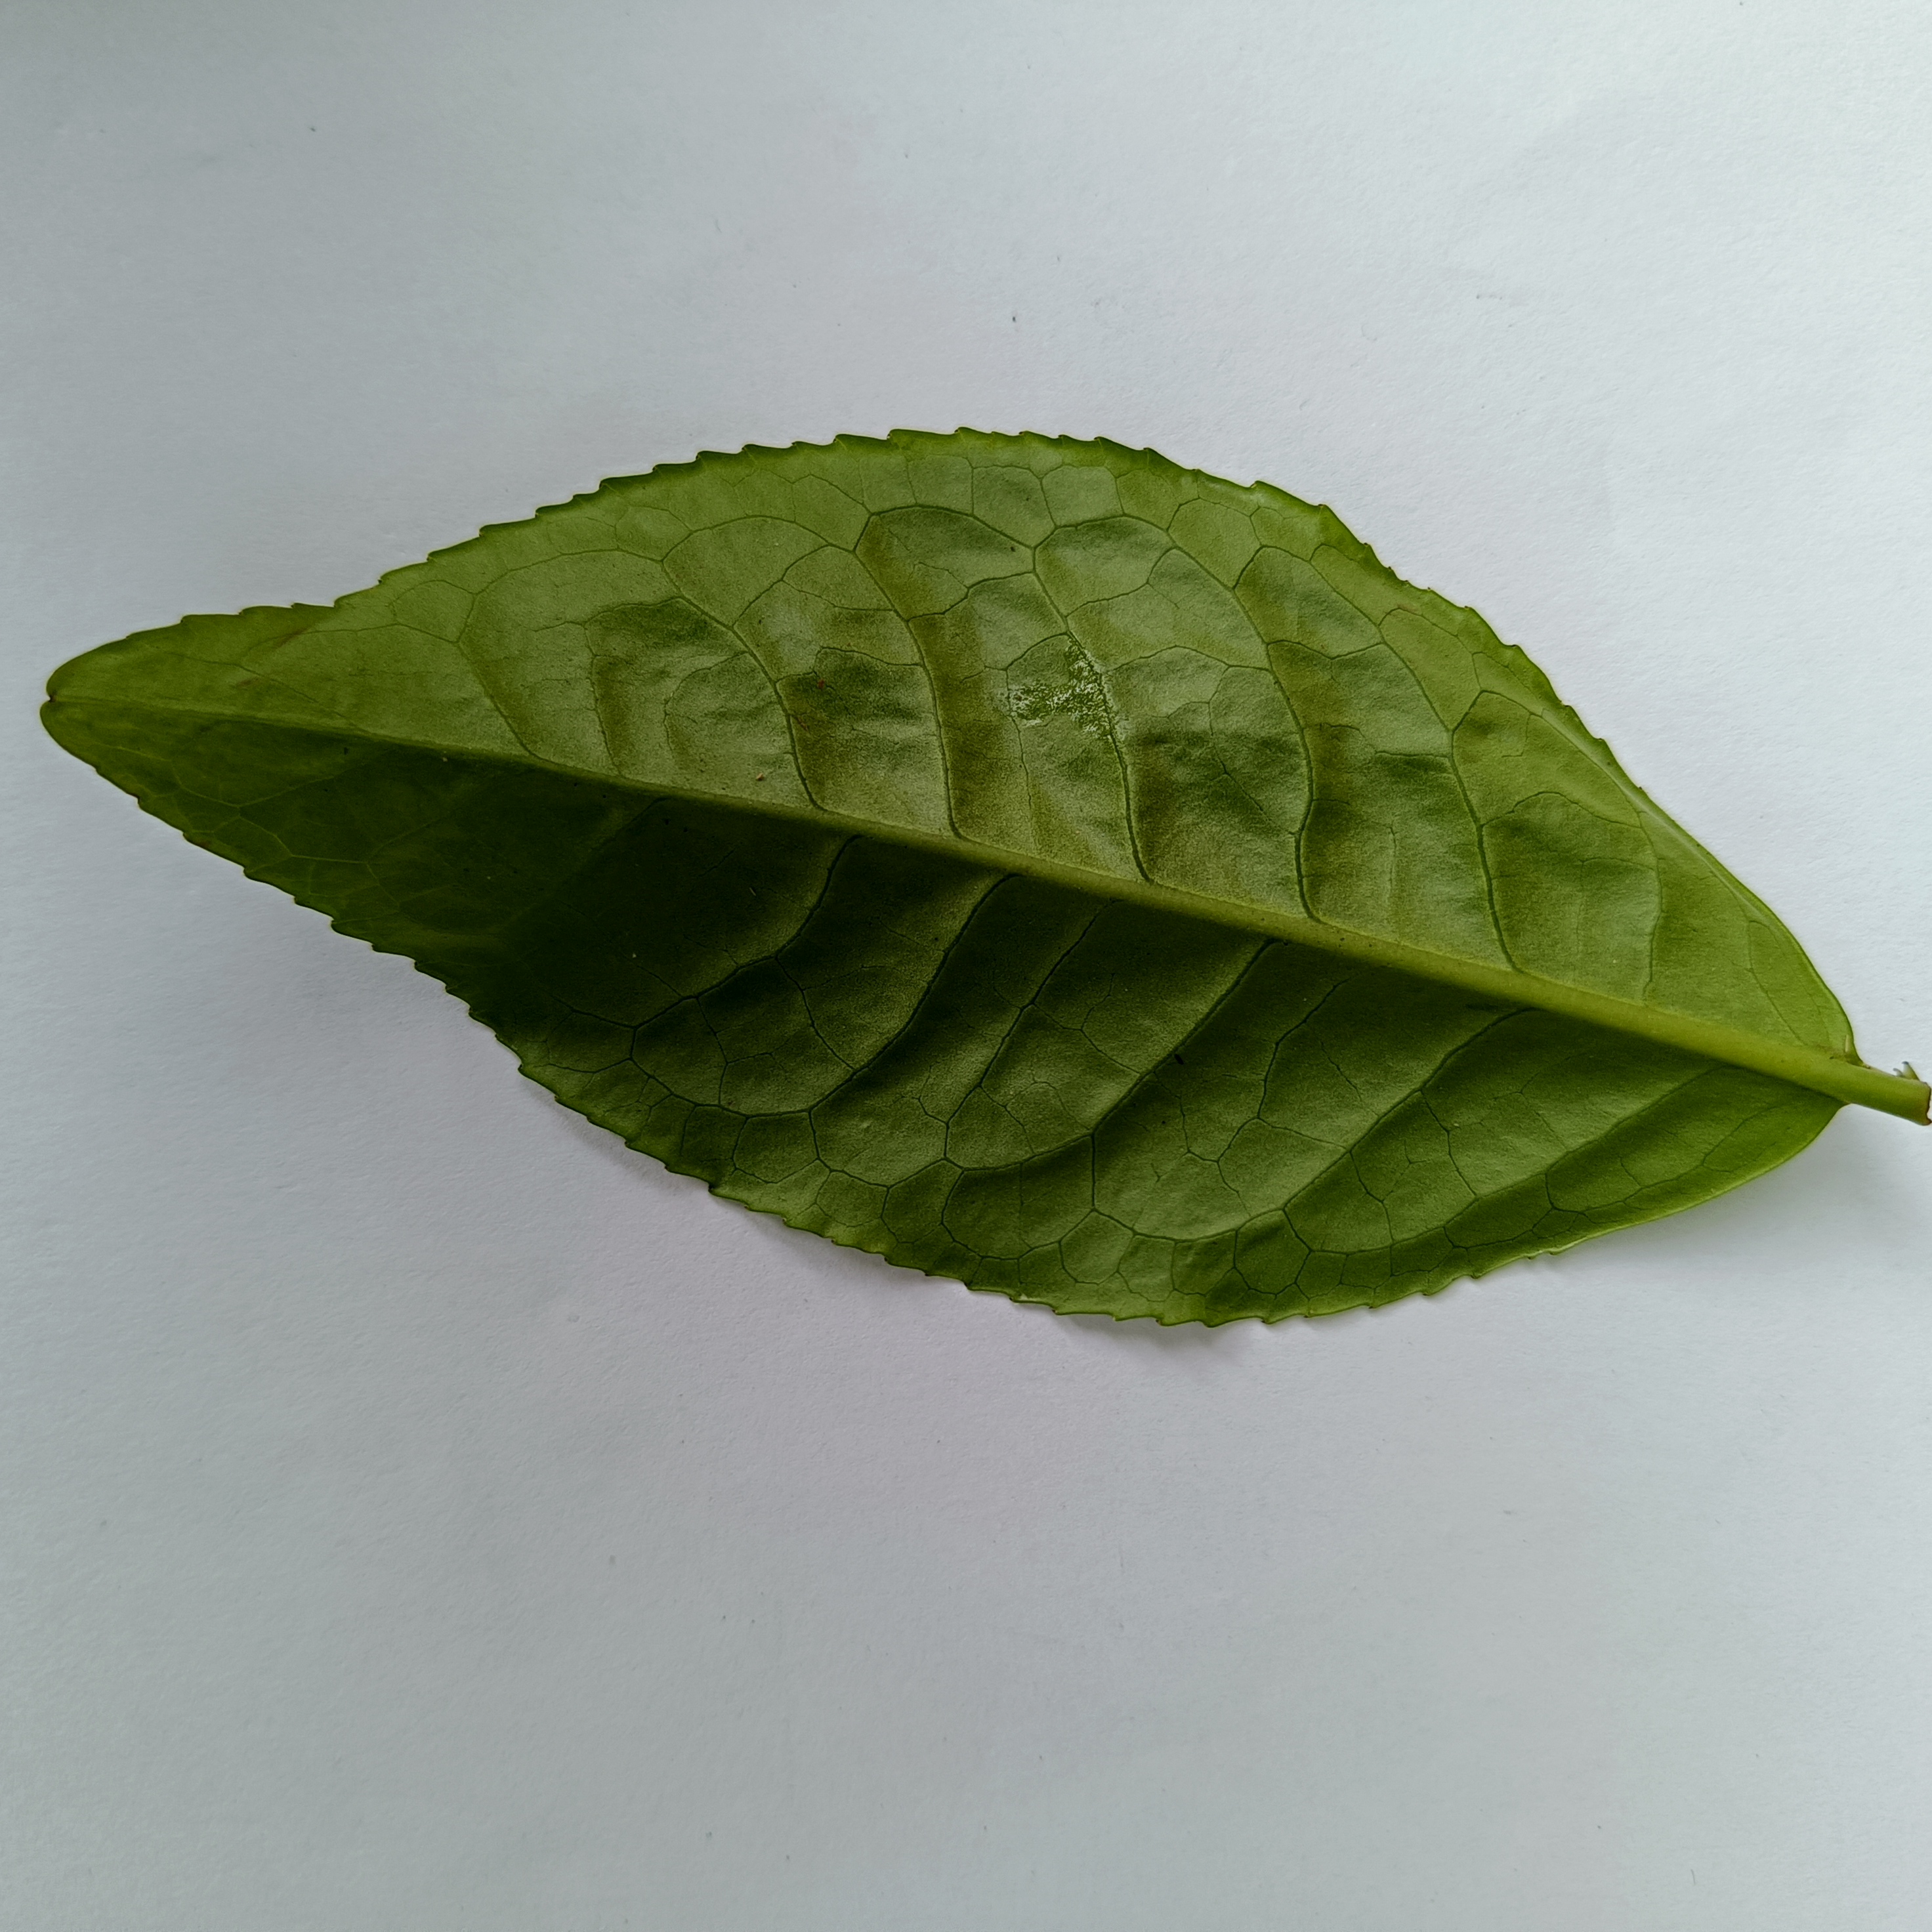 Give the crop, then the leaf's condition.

tea, healthy
